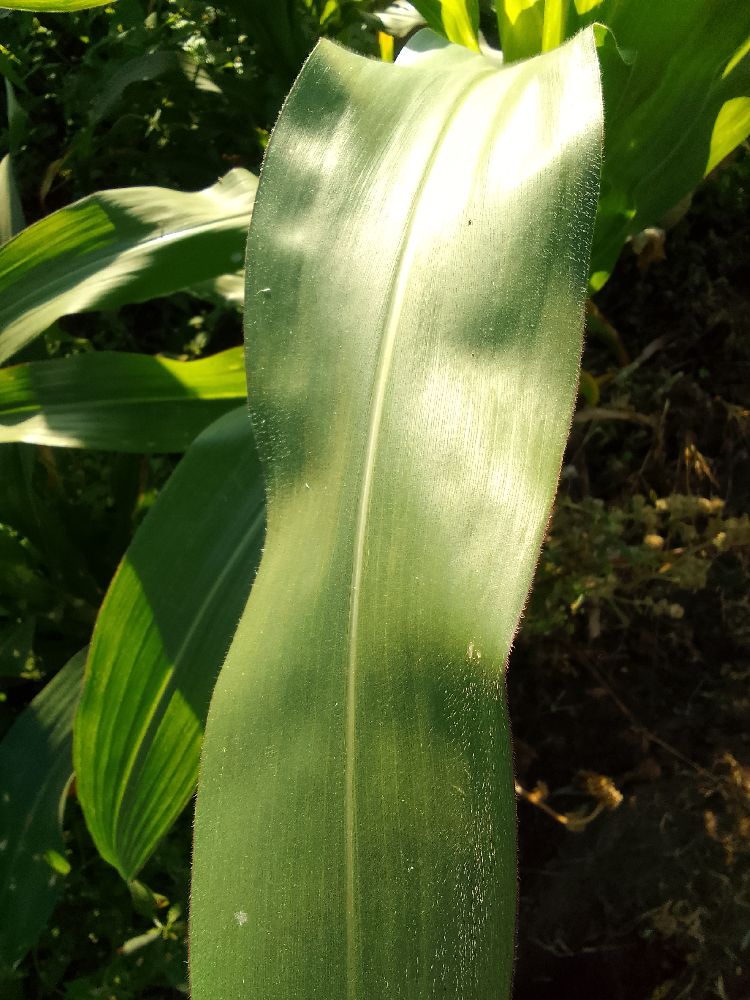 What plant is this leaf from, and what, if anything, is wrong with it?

maize, healthy
